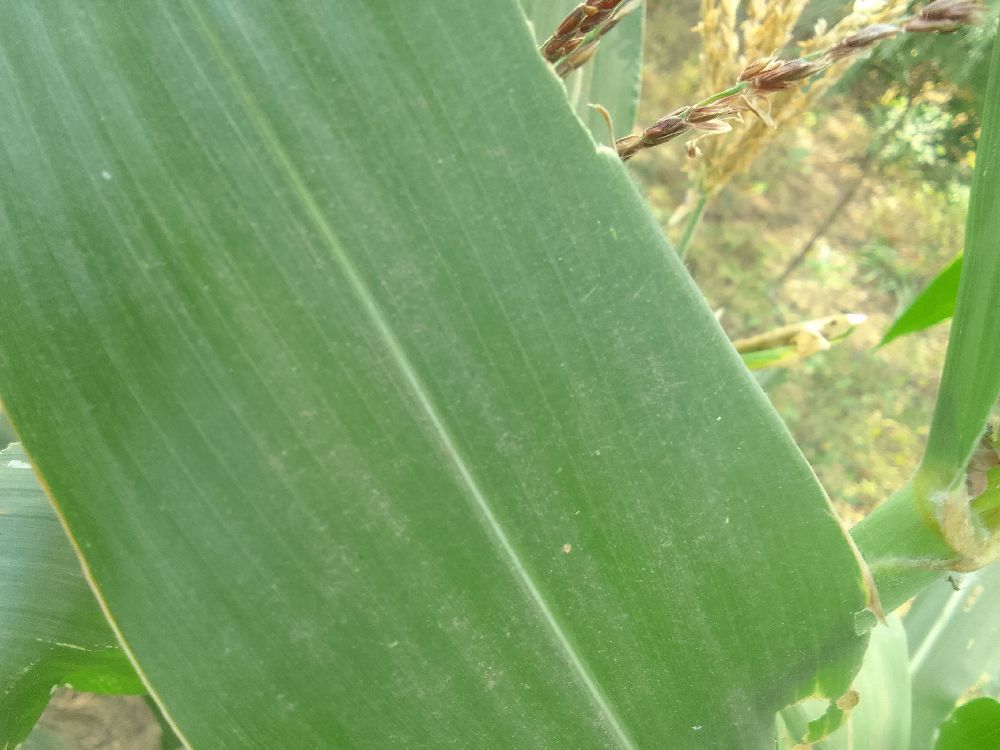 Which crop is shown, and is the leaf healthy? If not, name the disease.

maize, healthy
